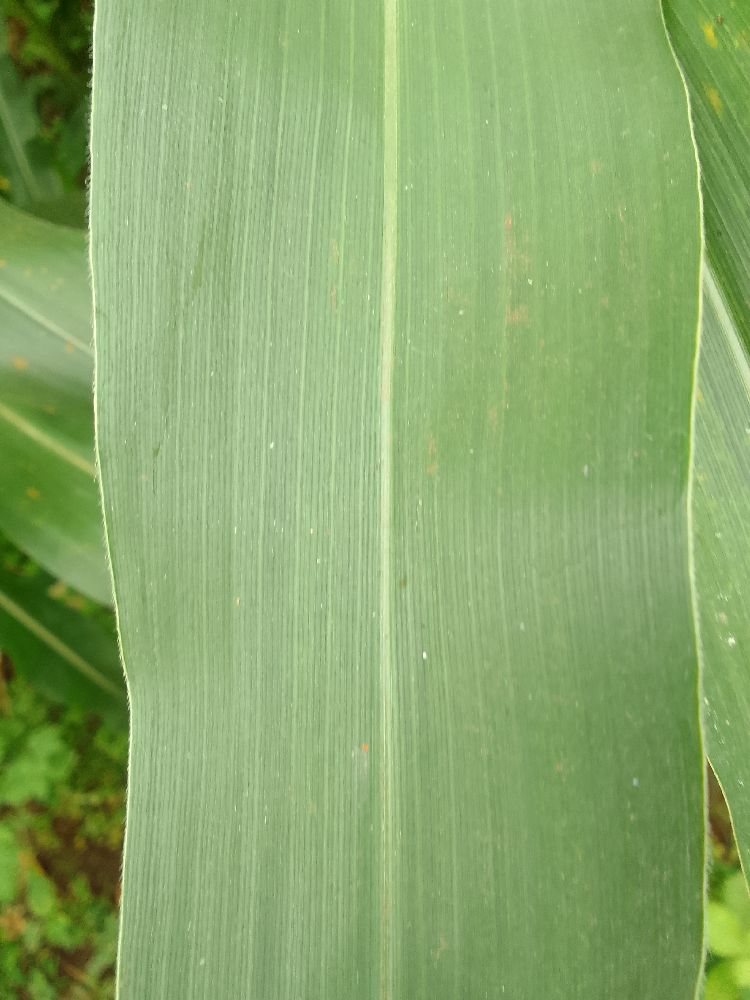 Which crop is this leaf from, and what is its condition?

maize, healthy
